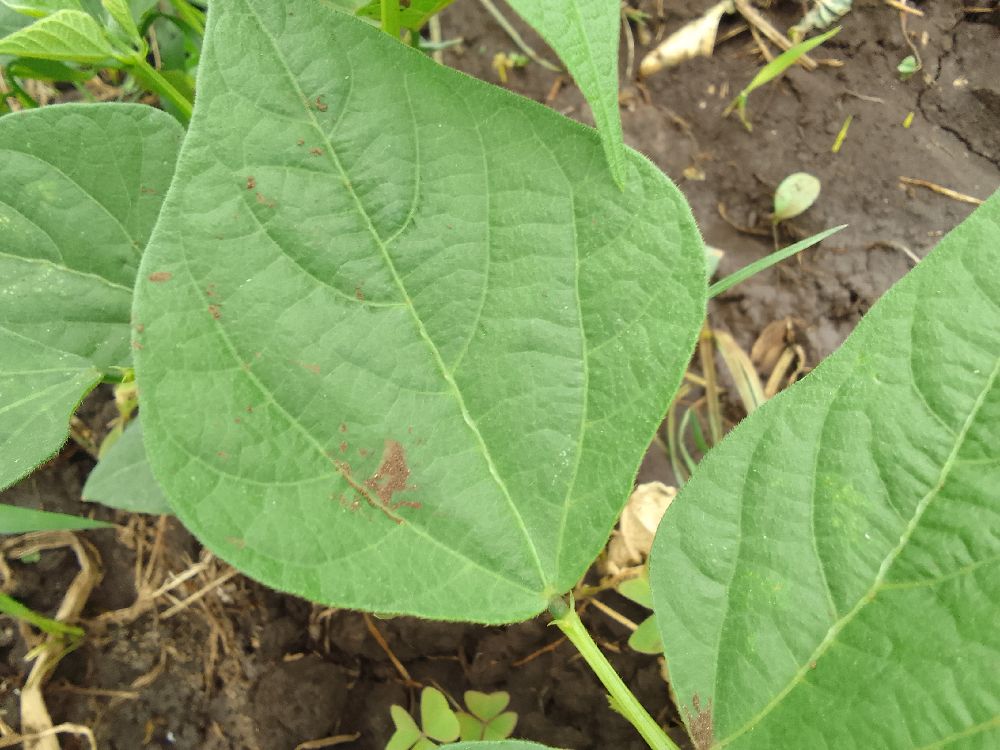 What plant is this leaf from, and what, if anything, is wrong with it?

common bean, healthy
